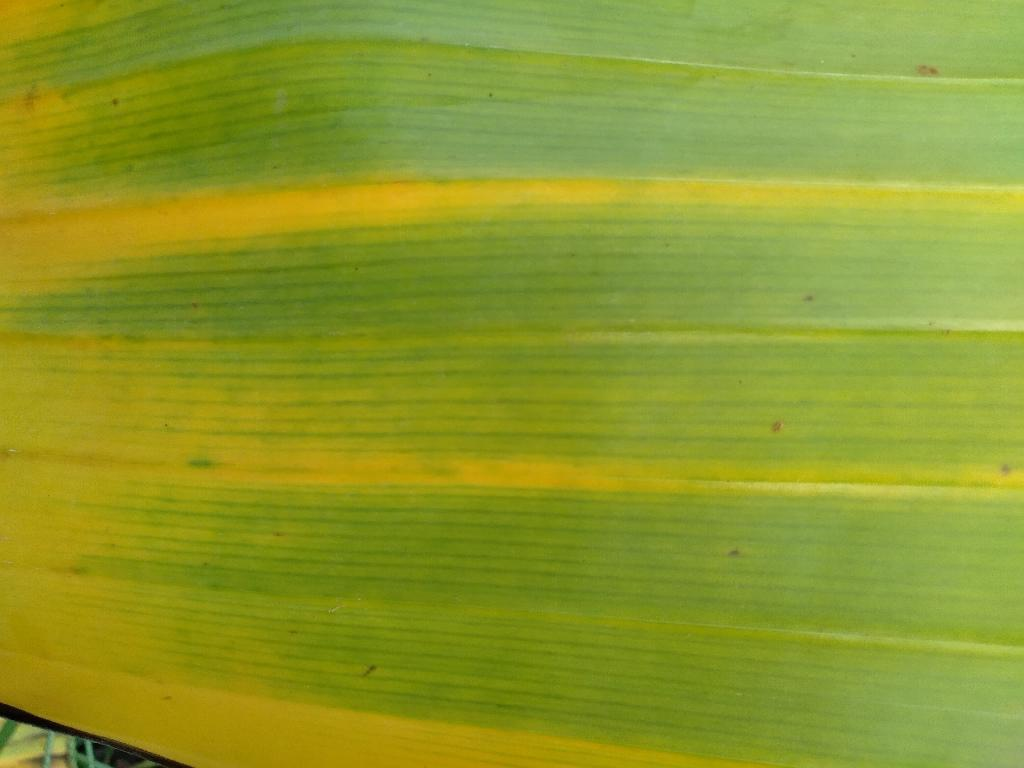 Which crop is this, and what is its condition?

banana, fusarium wilt race 1
